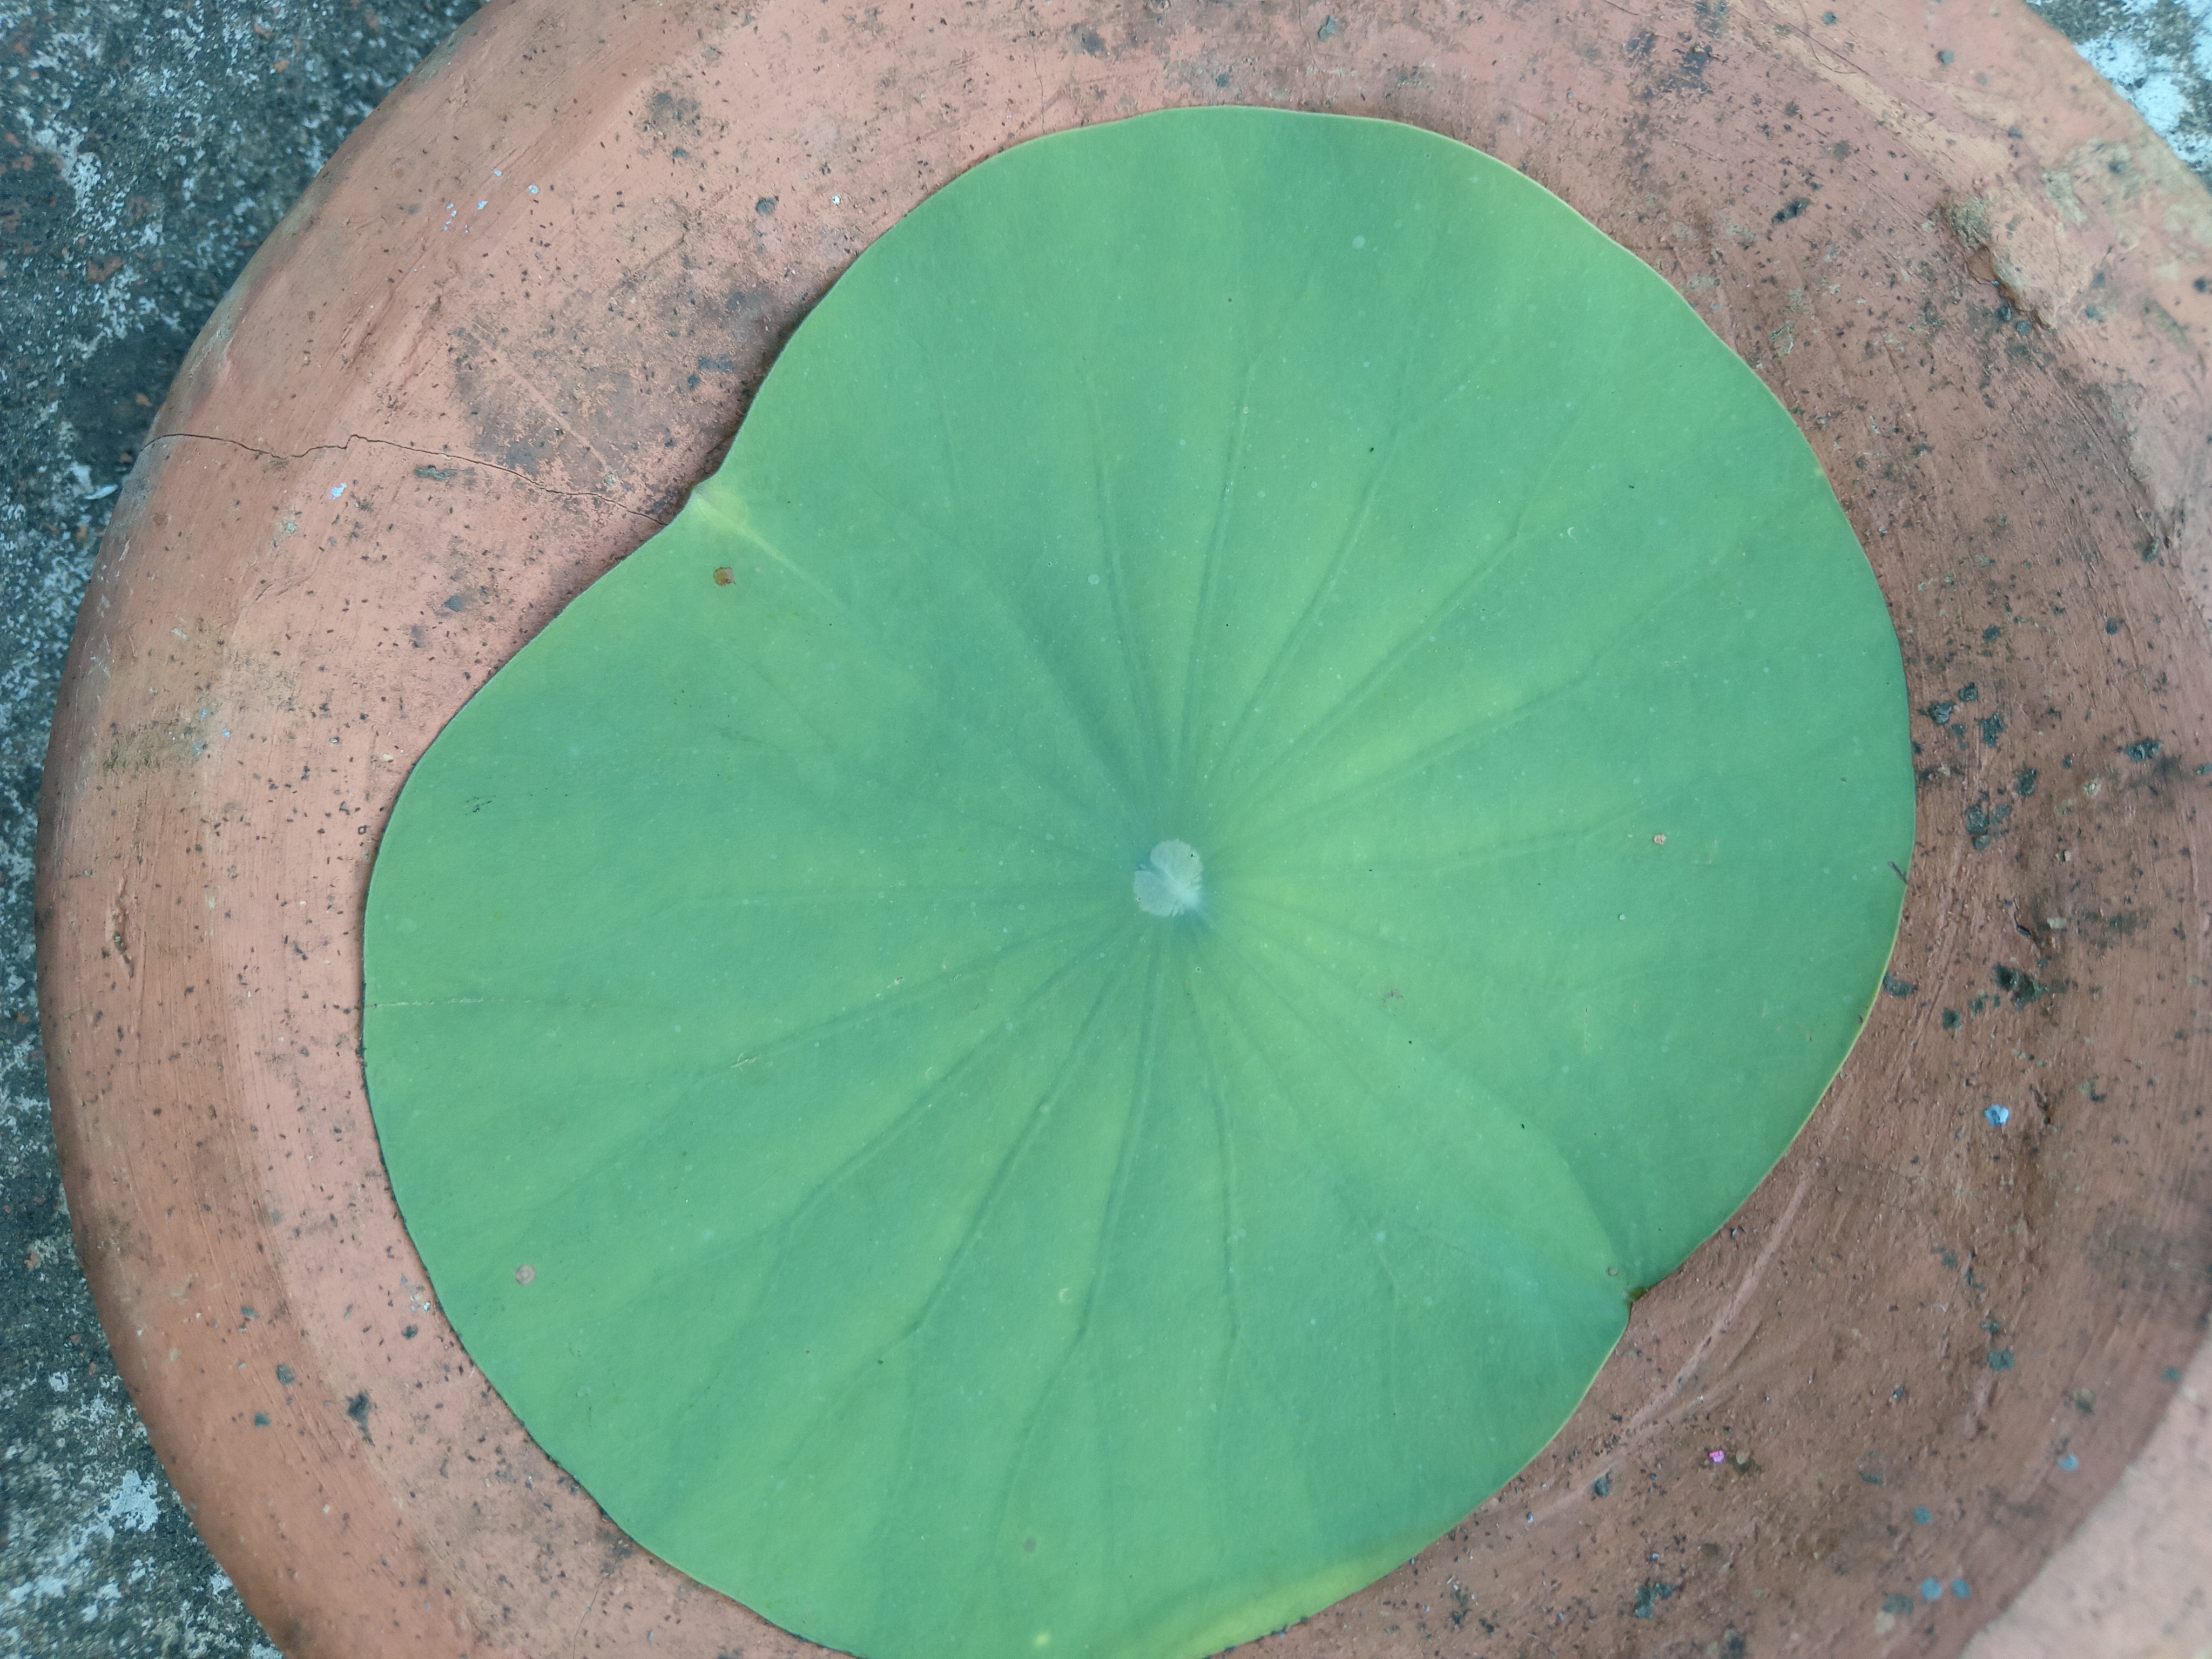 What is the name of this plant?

lotus
